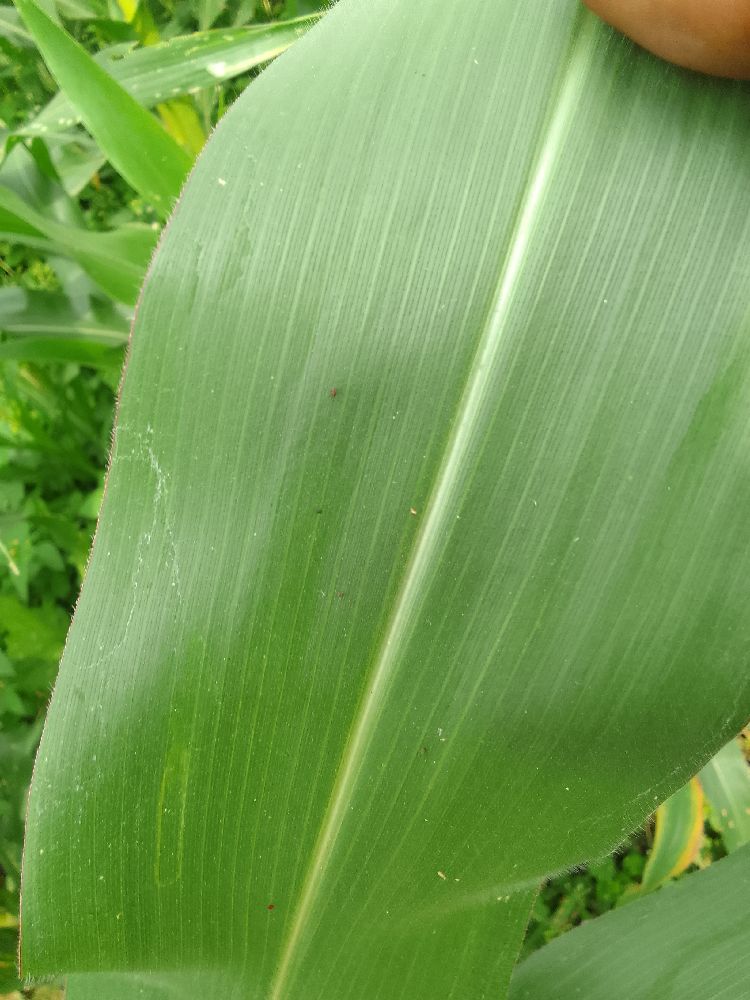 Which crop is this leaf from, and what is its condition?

maize, healthy
